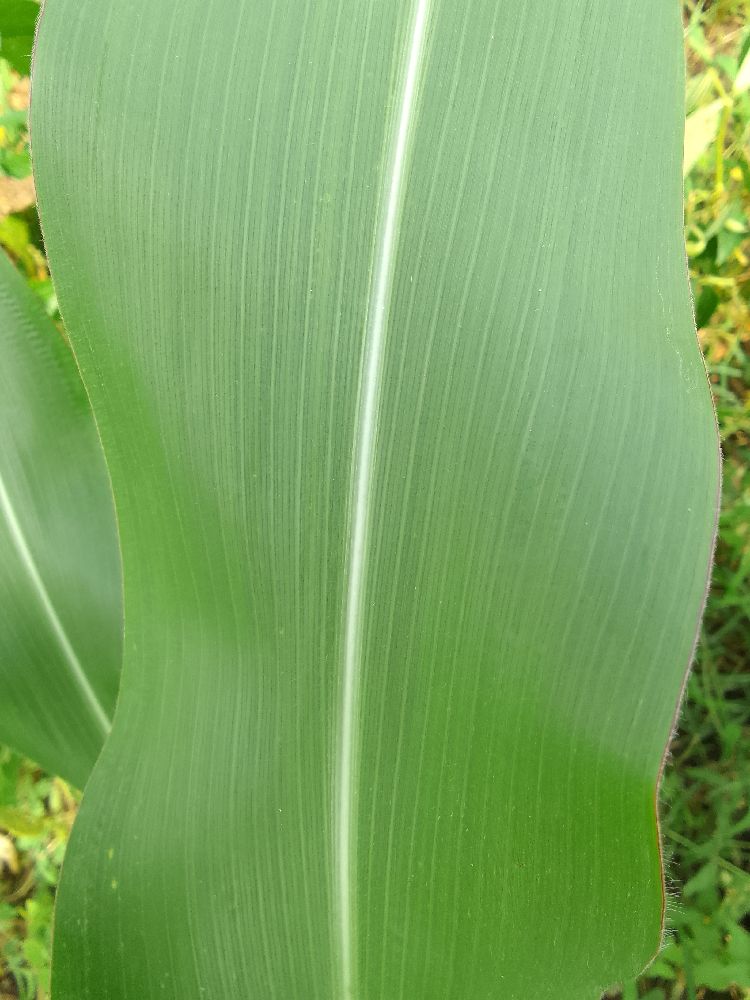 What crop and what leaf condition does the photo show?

maize, healthy
